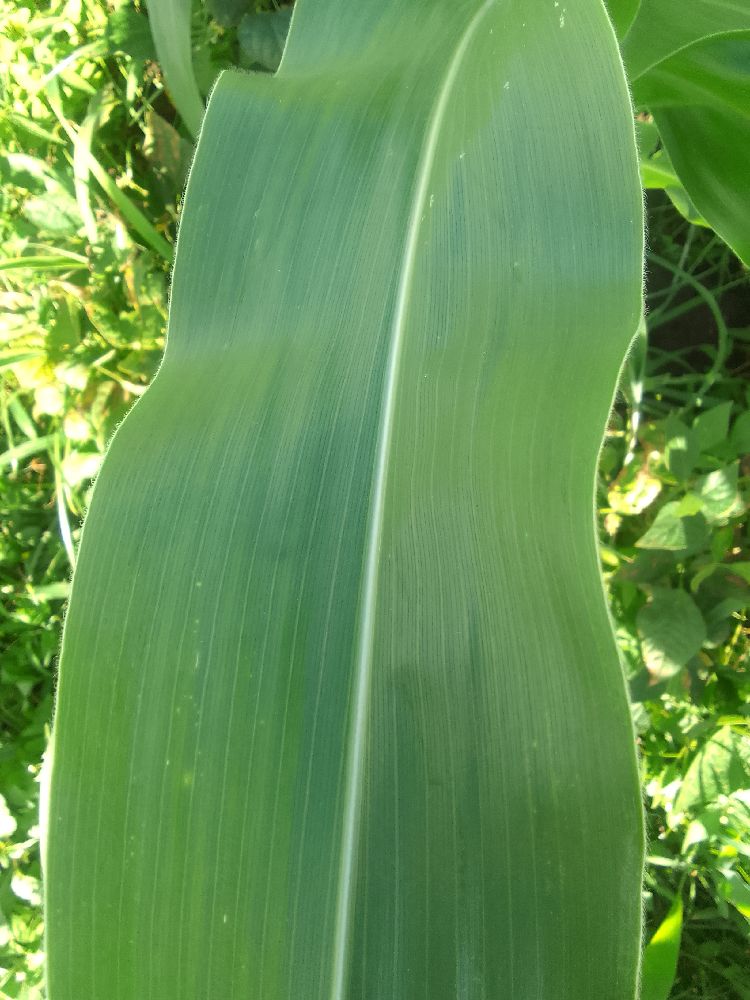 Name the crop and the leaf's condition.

maize, healthy
